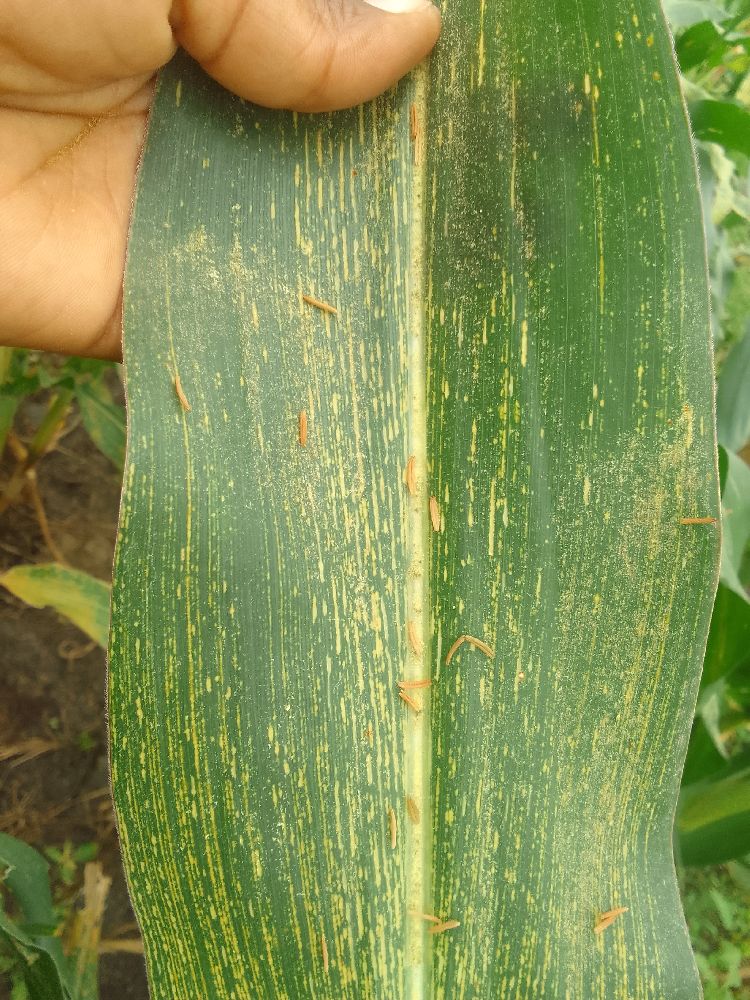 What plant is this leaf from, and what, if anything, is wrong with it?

maize, maize streak virus
